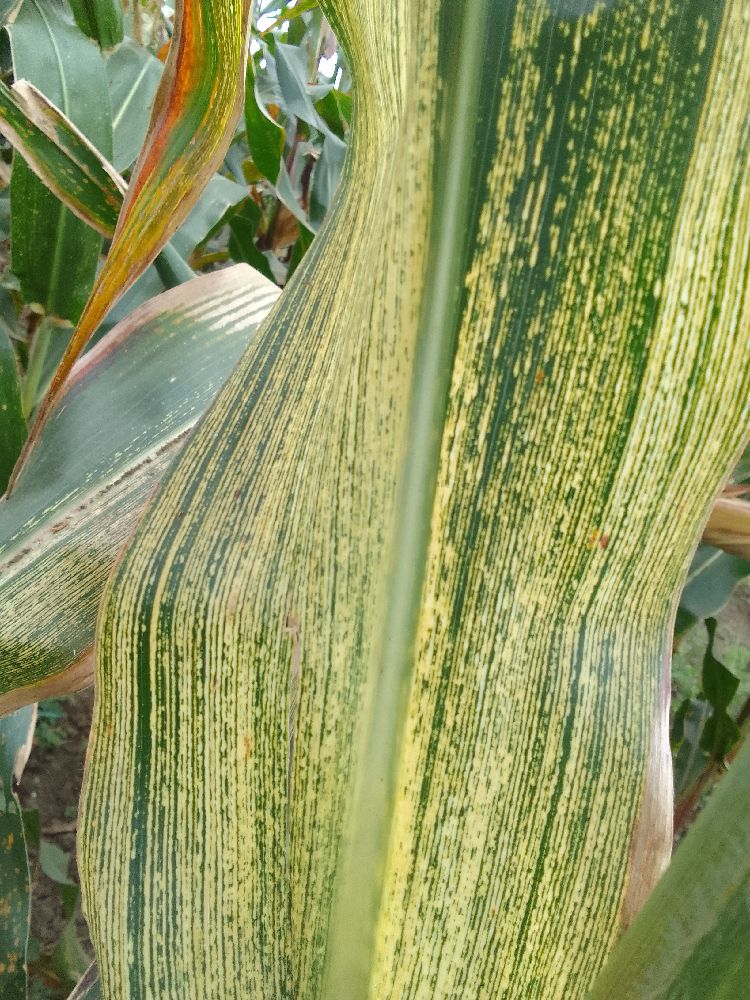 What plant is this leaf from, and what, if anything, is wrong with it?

maize, maize streak virus
